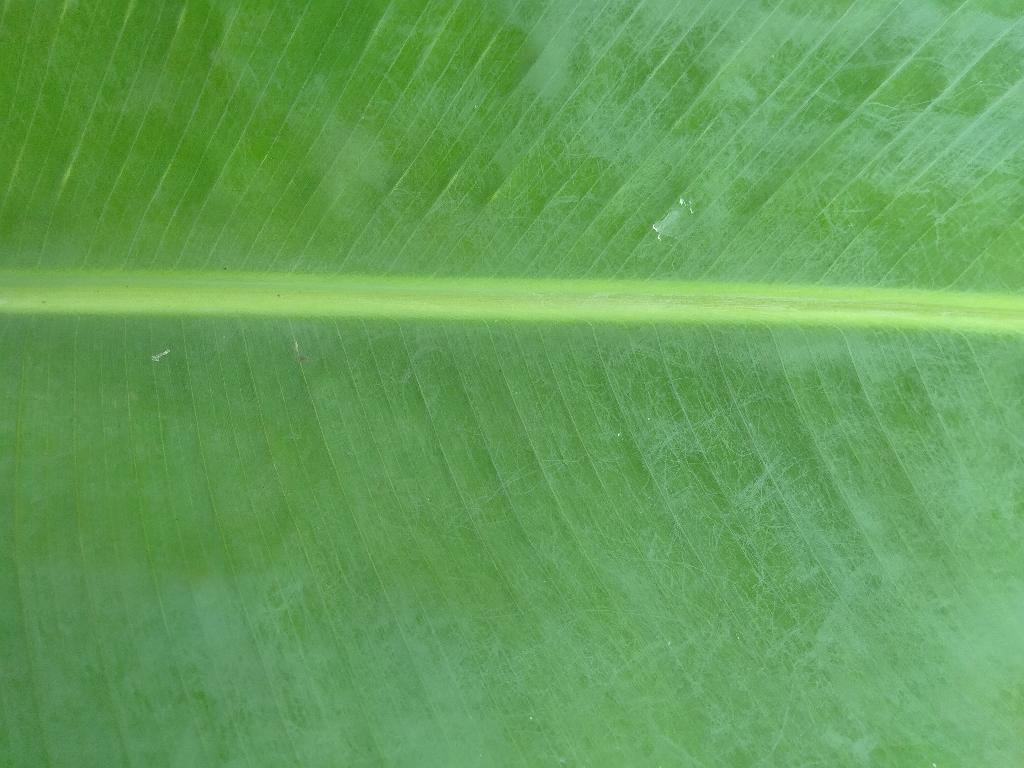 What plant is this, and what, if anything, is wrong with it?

banana, healthy
